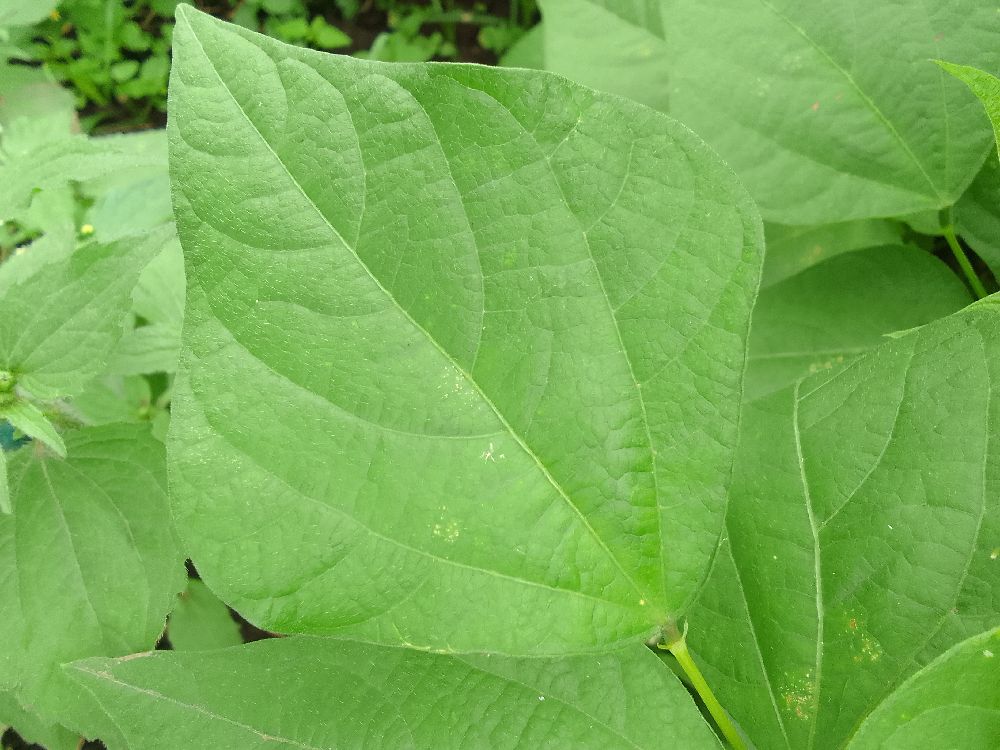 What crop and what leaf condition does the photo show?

common bean, healthy
